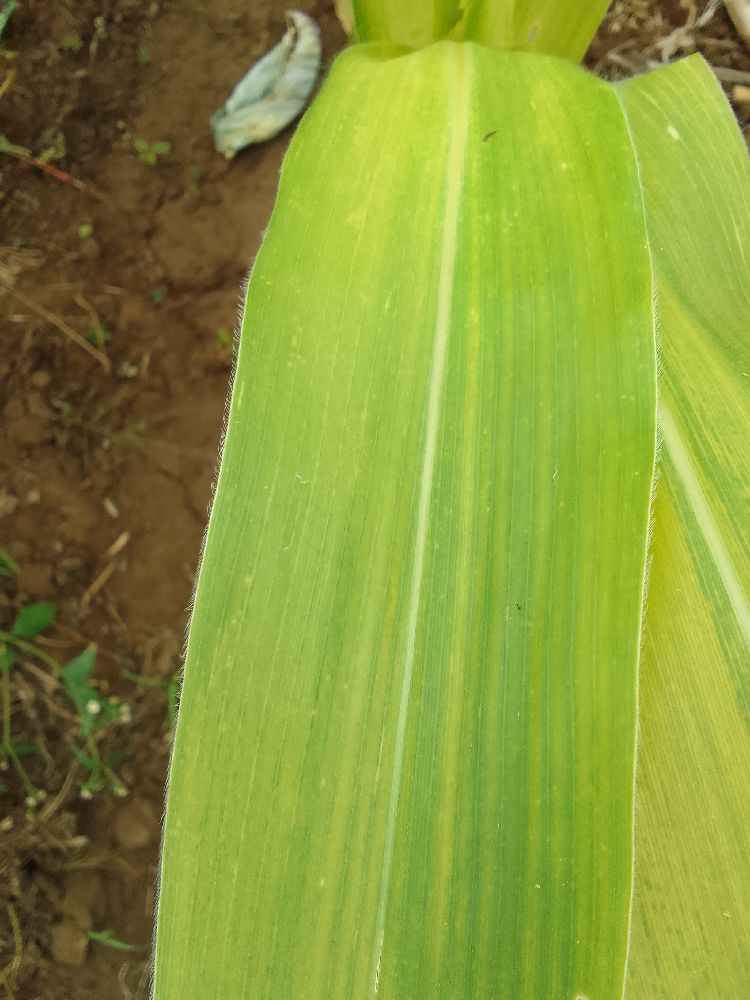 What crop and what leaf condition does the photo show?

maize, maize lethal necrosis
